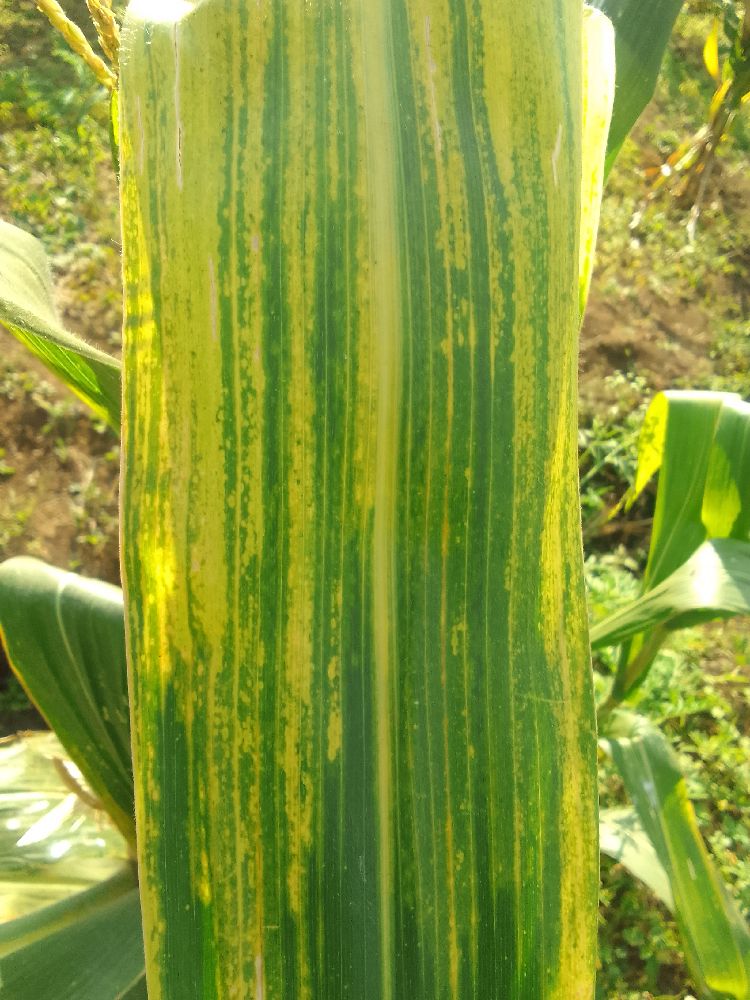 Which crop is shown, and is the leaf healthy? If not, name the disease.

maize, maize lethal necrosis
